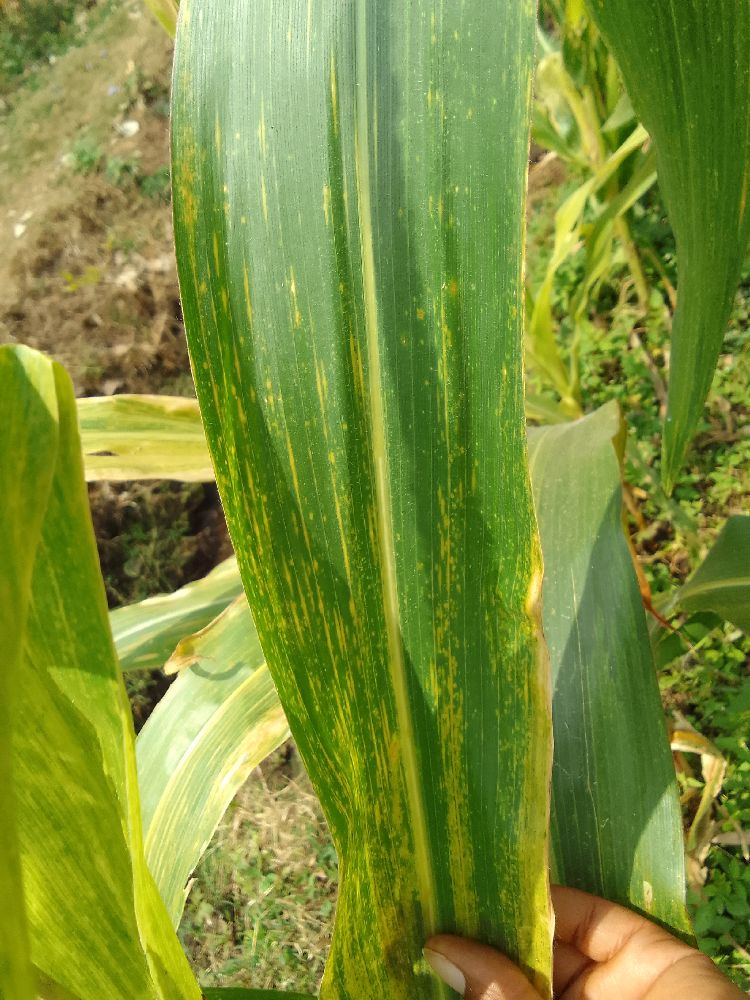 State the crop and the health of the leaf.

maize, maize lethal necrosis
